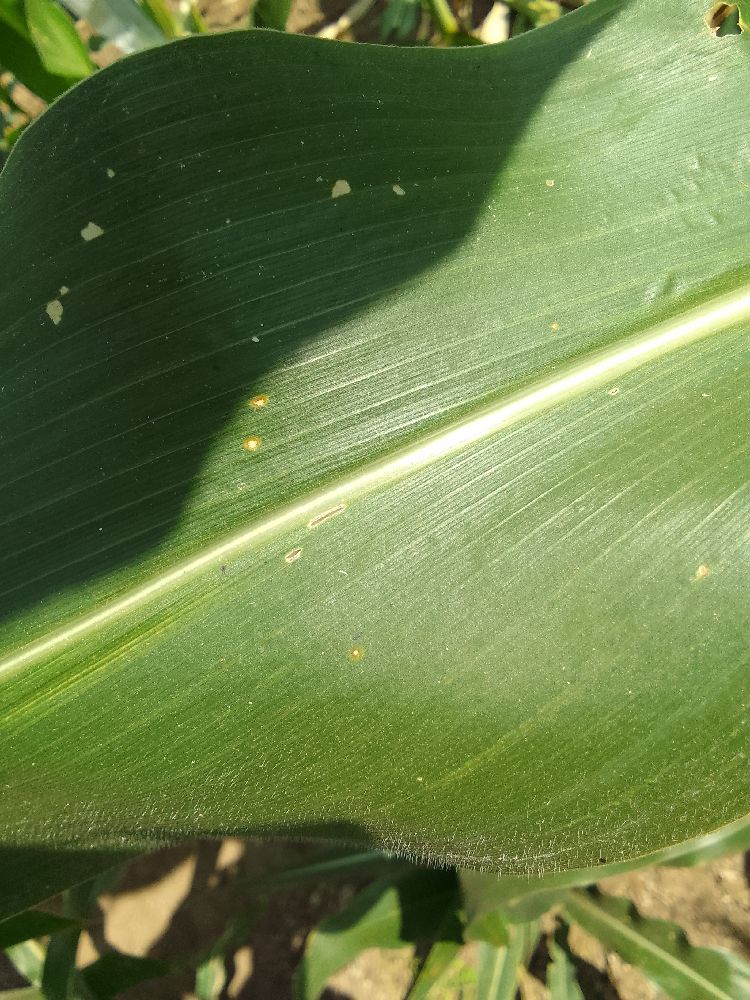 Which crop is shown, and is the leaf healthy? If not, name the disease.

maize, healthy
